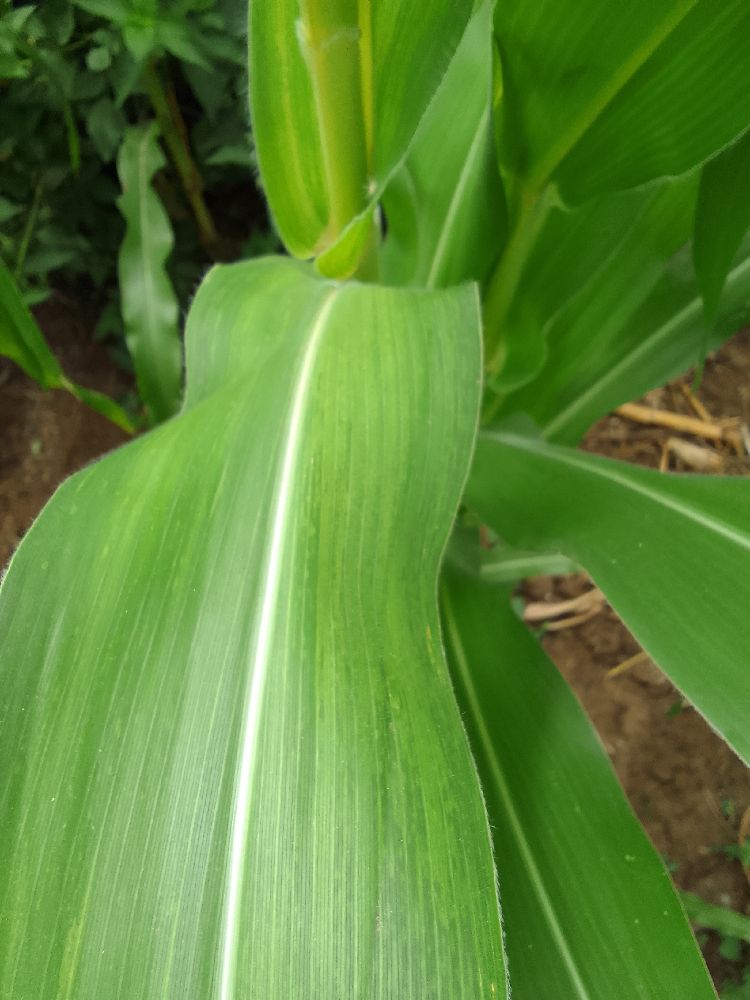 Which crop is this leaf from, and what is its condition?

maize, maize lethal necrosis
